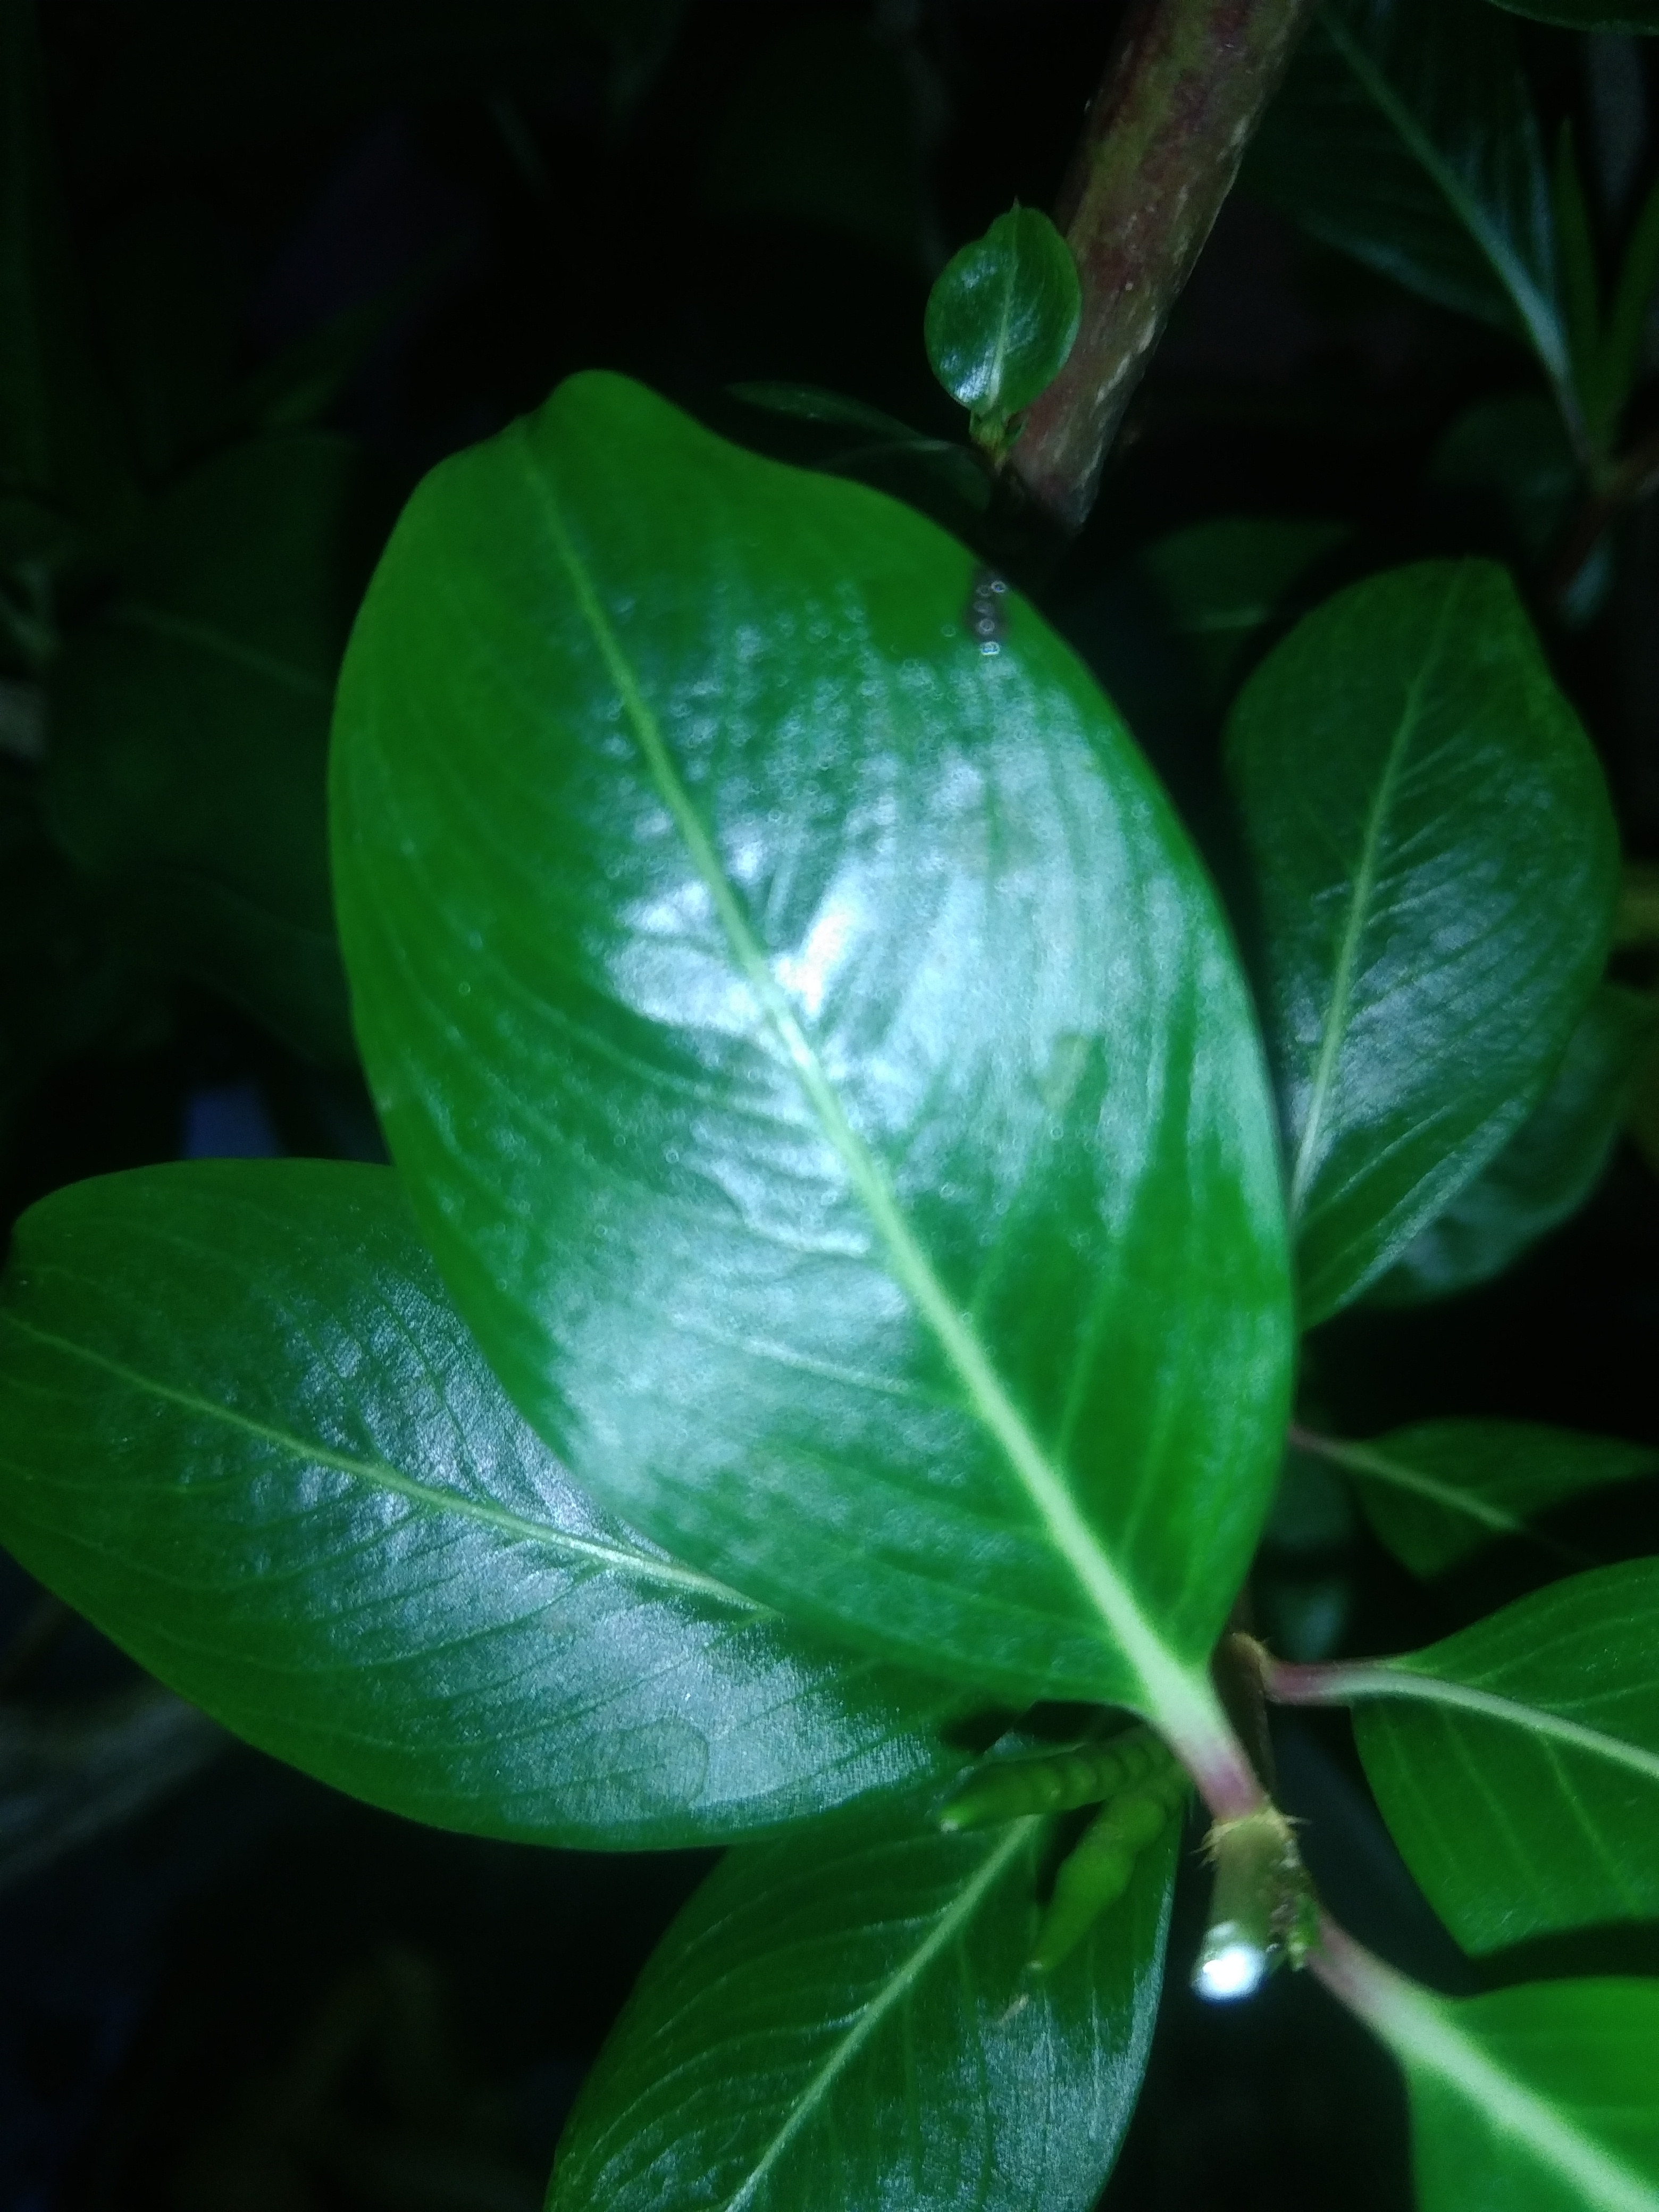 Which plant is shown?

rose periwinkle
